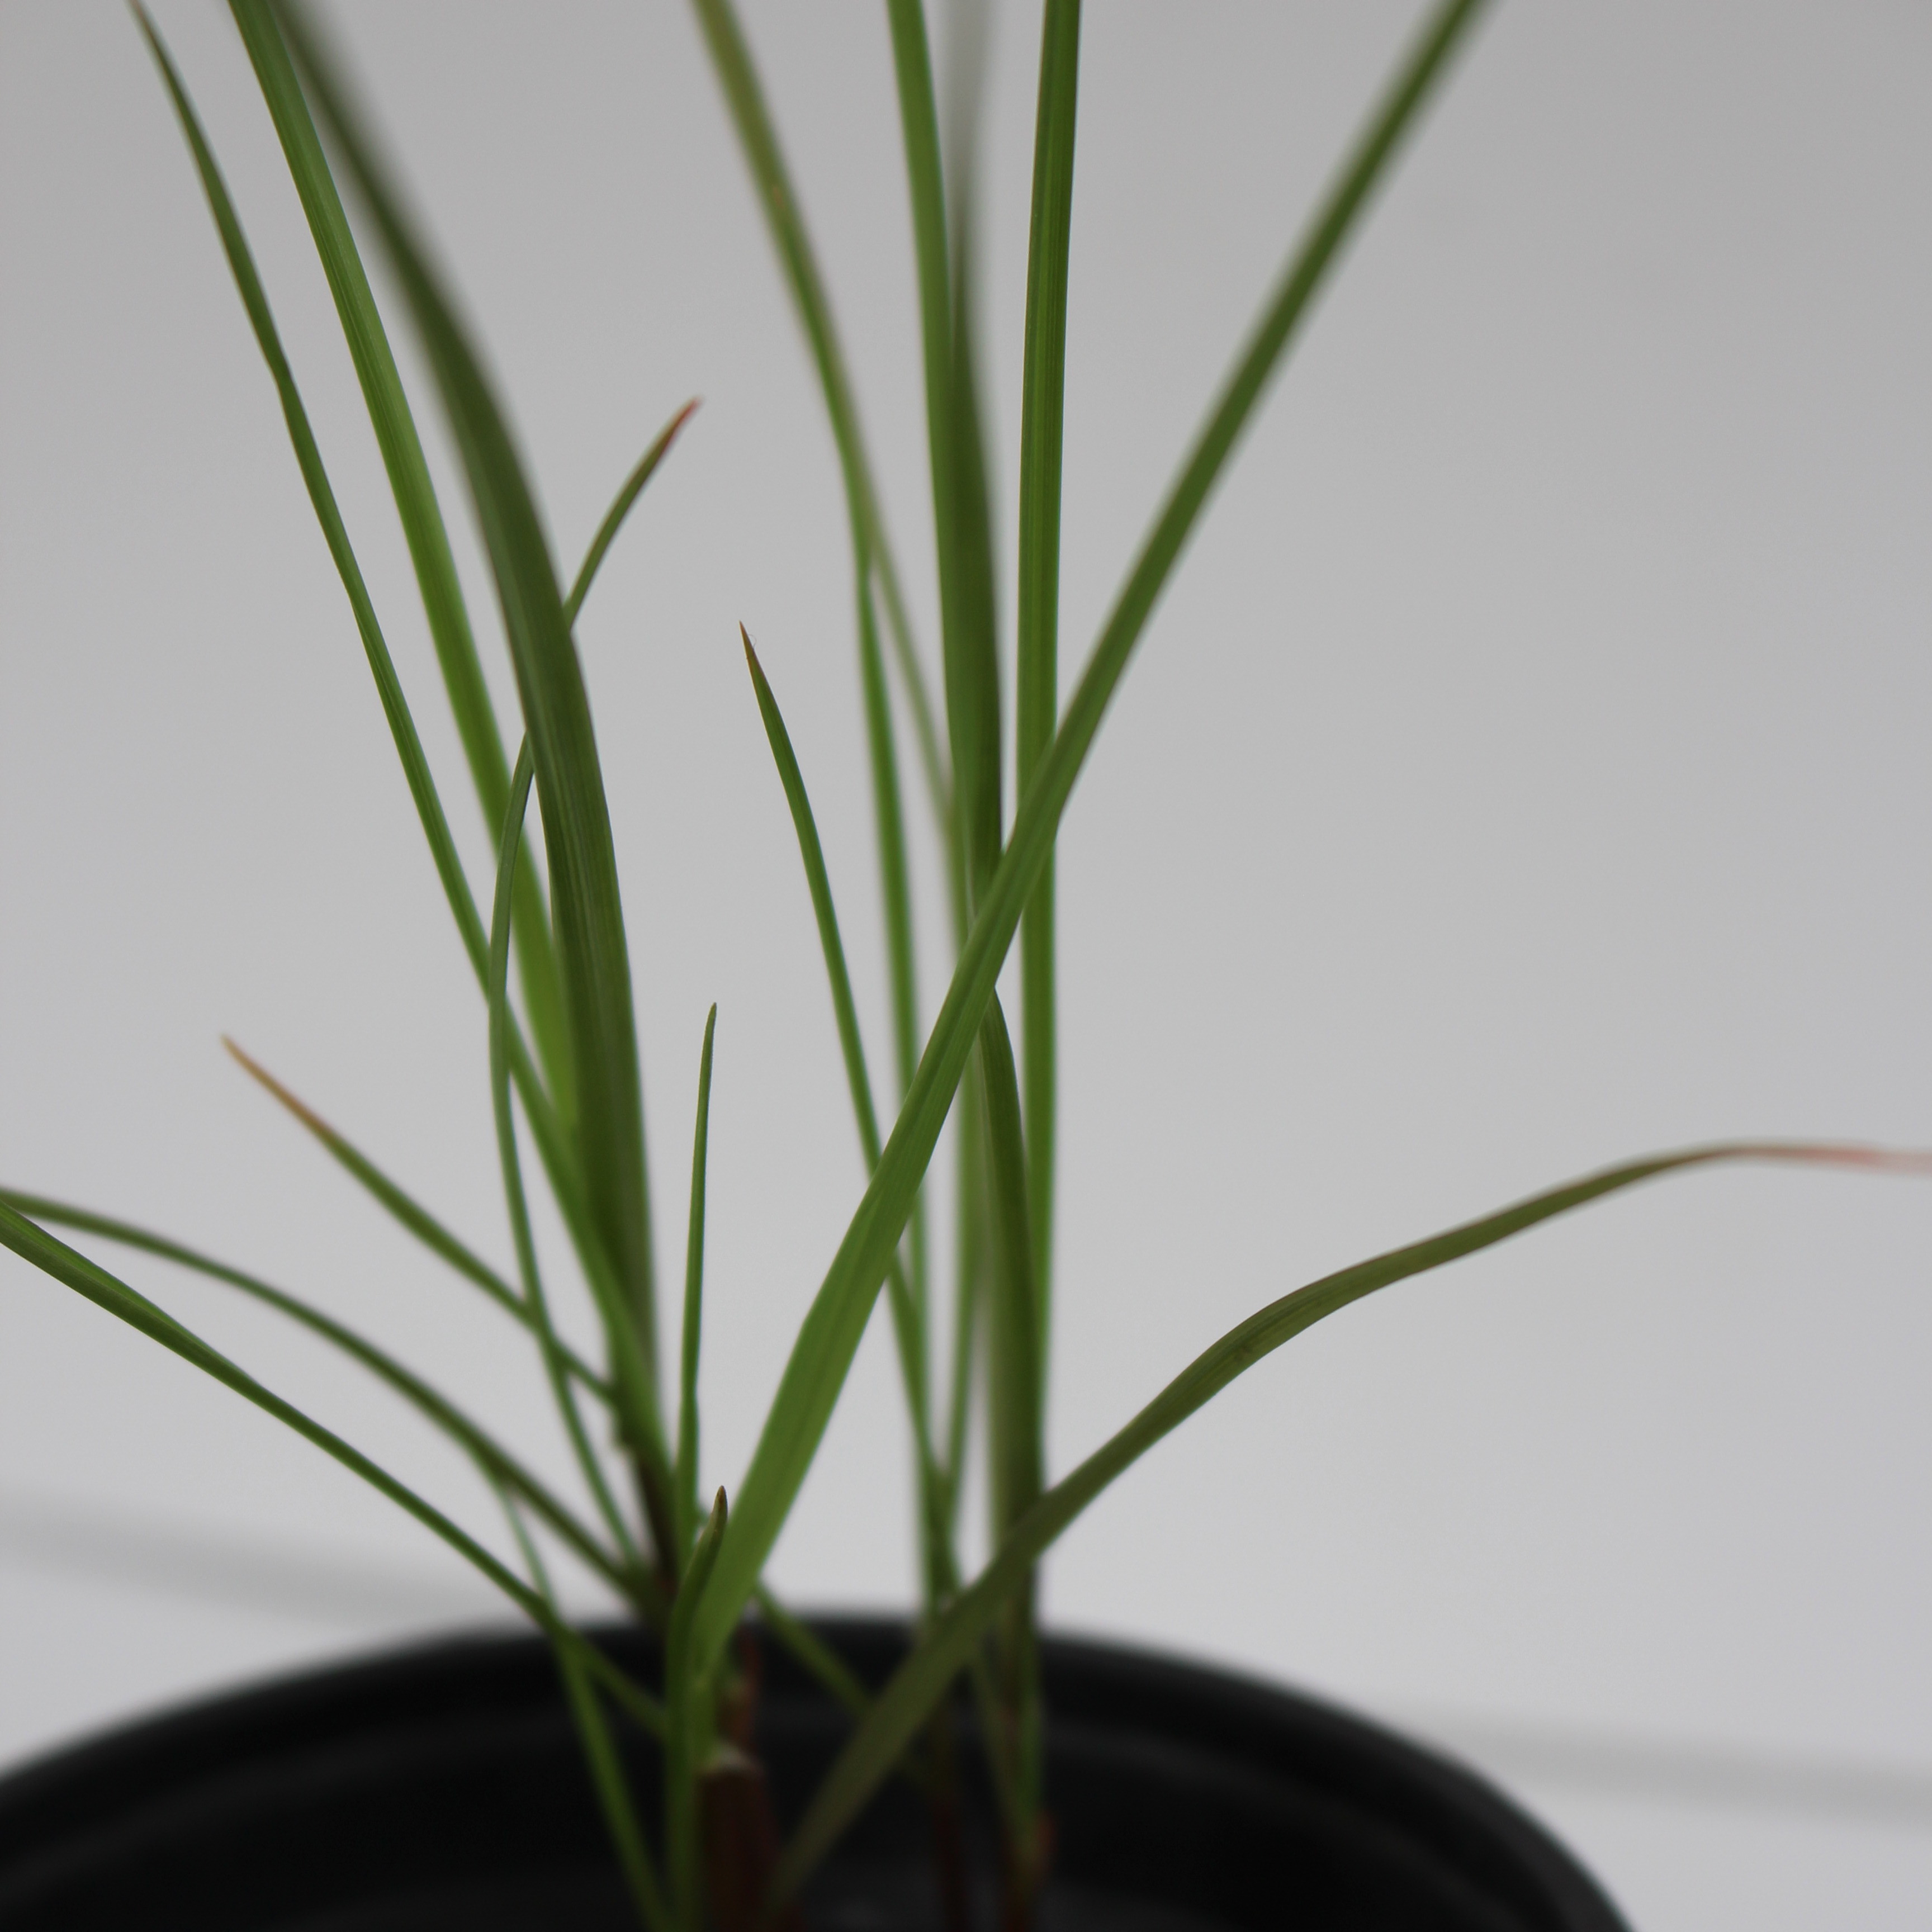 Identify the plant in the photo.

Lolium multiflorum
